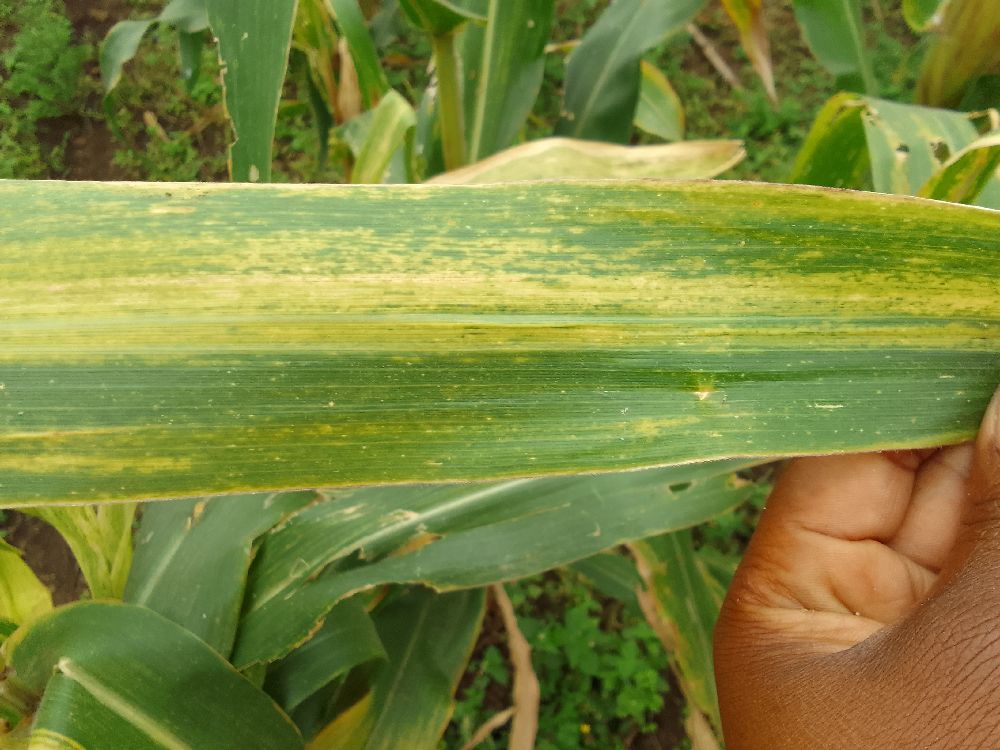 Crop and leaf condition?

maize, maize lethal necrosis
